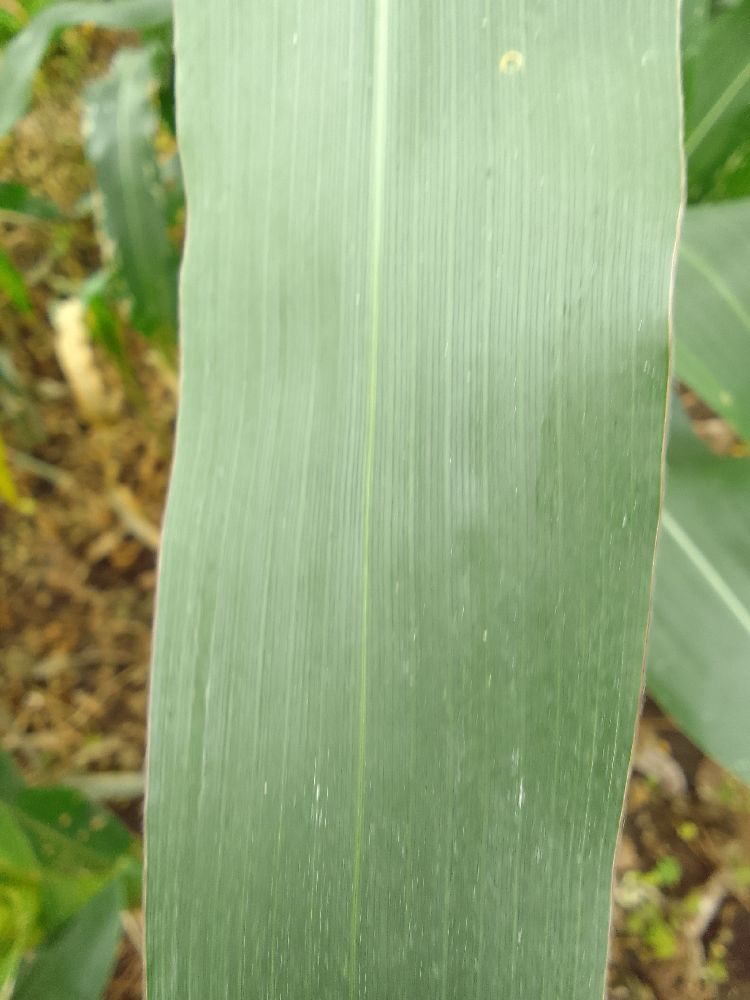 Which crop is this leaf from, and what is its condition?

maize, healthy
